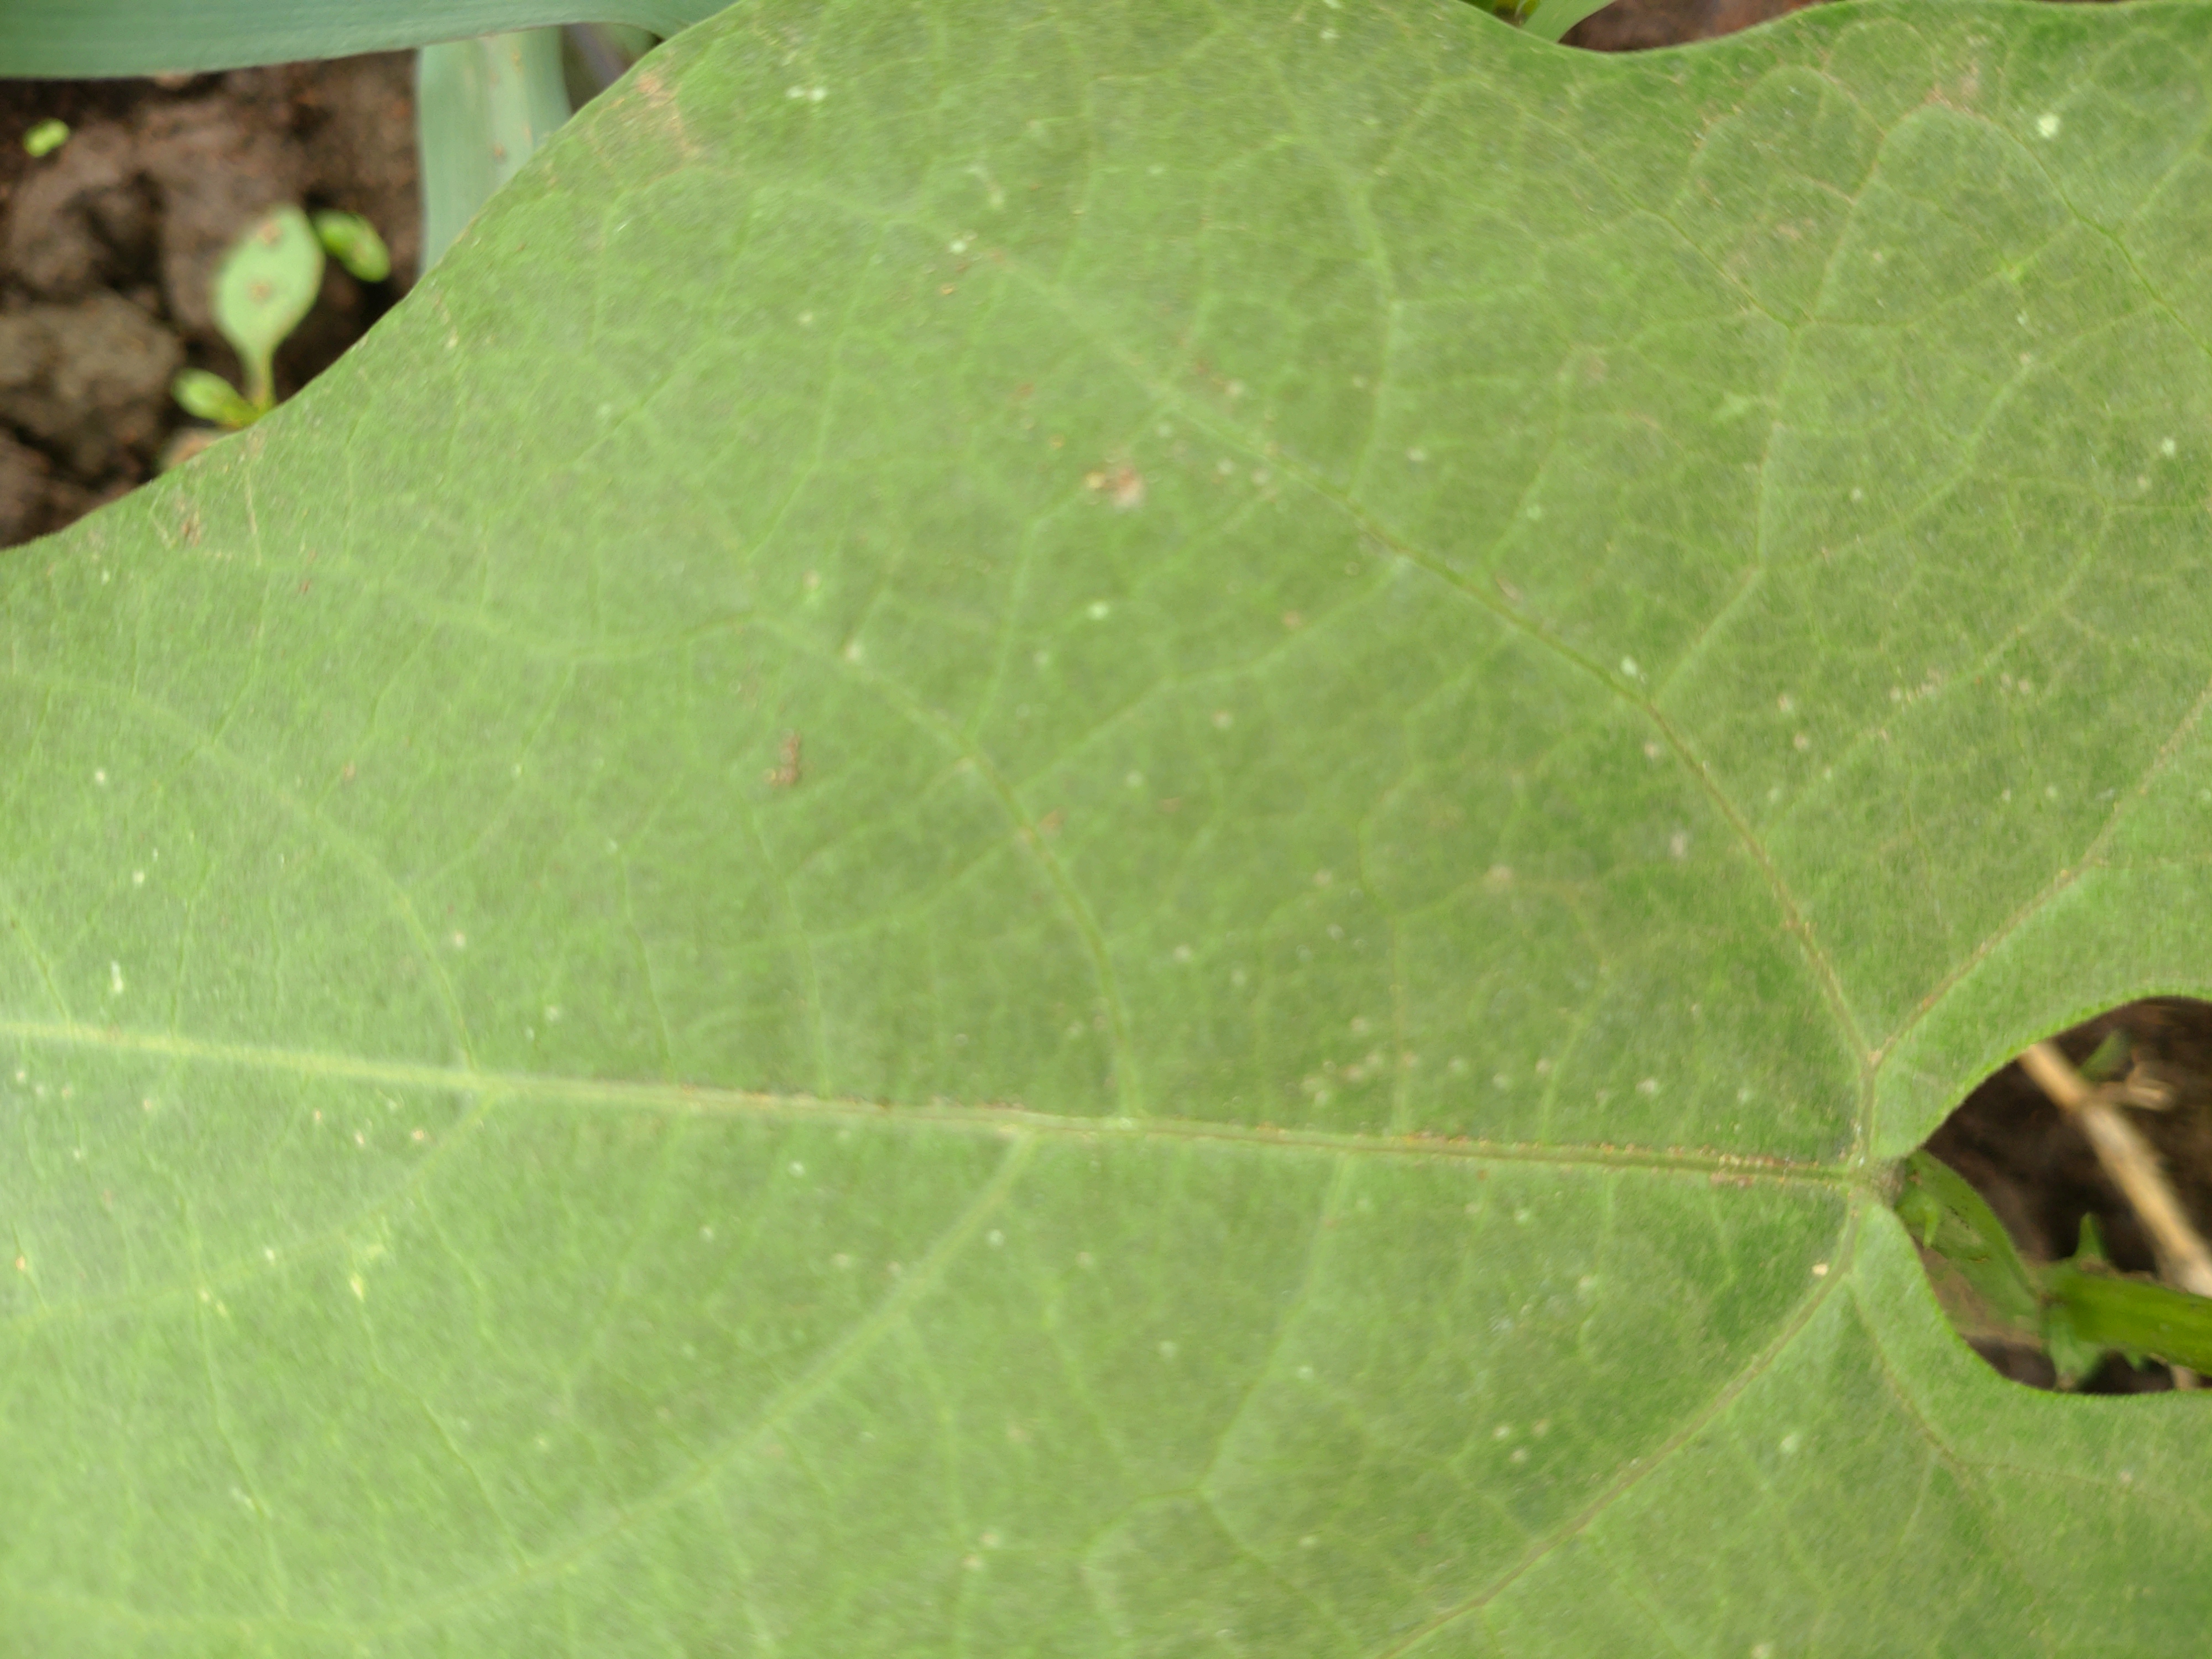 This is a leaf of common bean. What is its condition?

healthy
